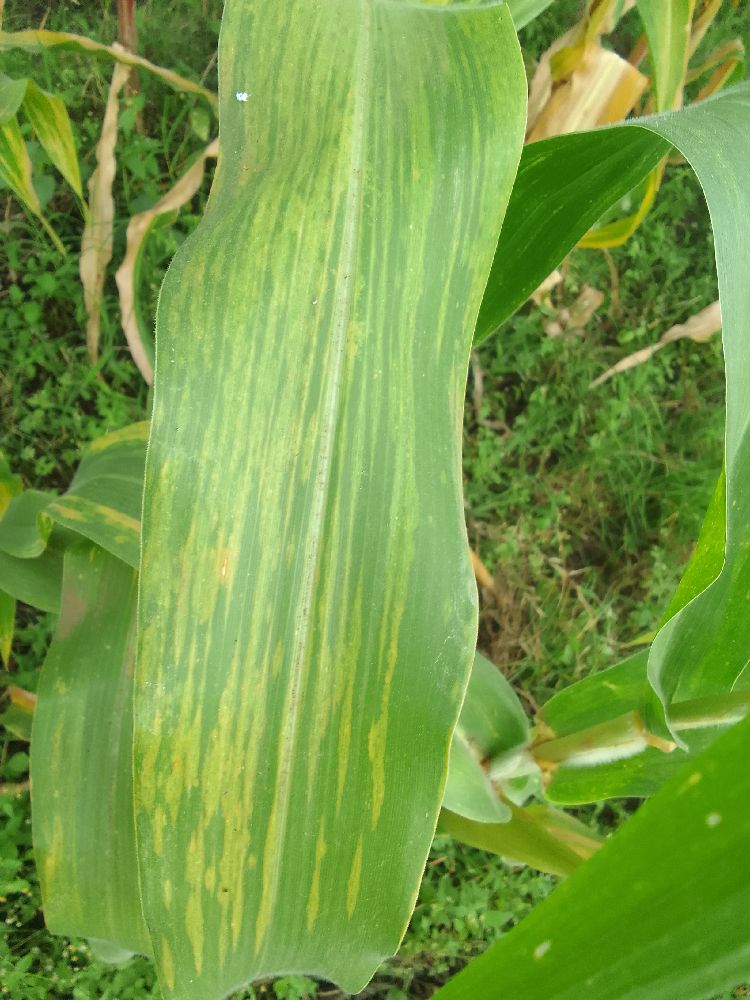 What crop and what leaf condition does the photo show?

maize, maize lethal necrosis
